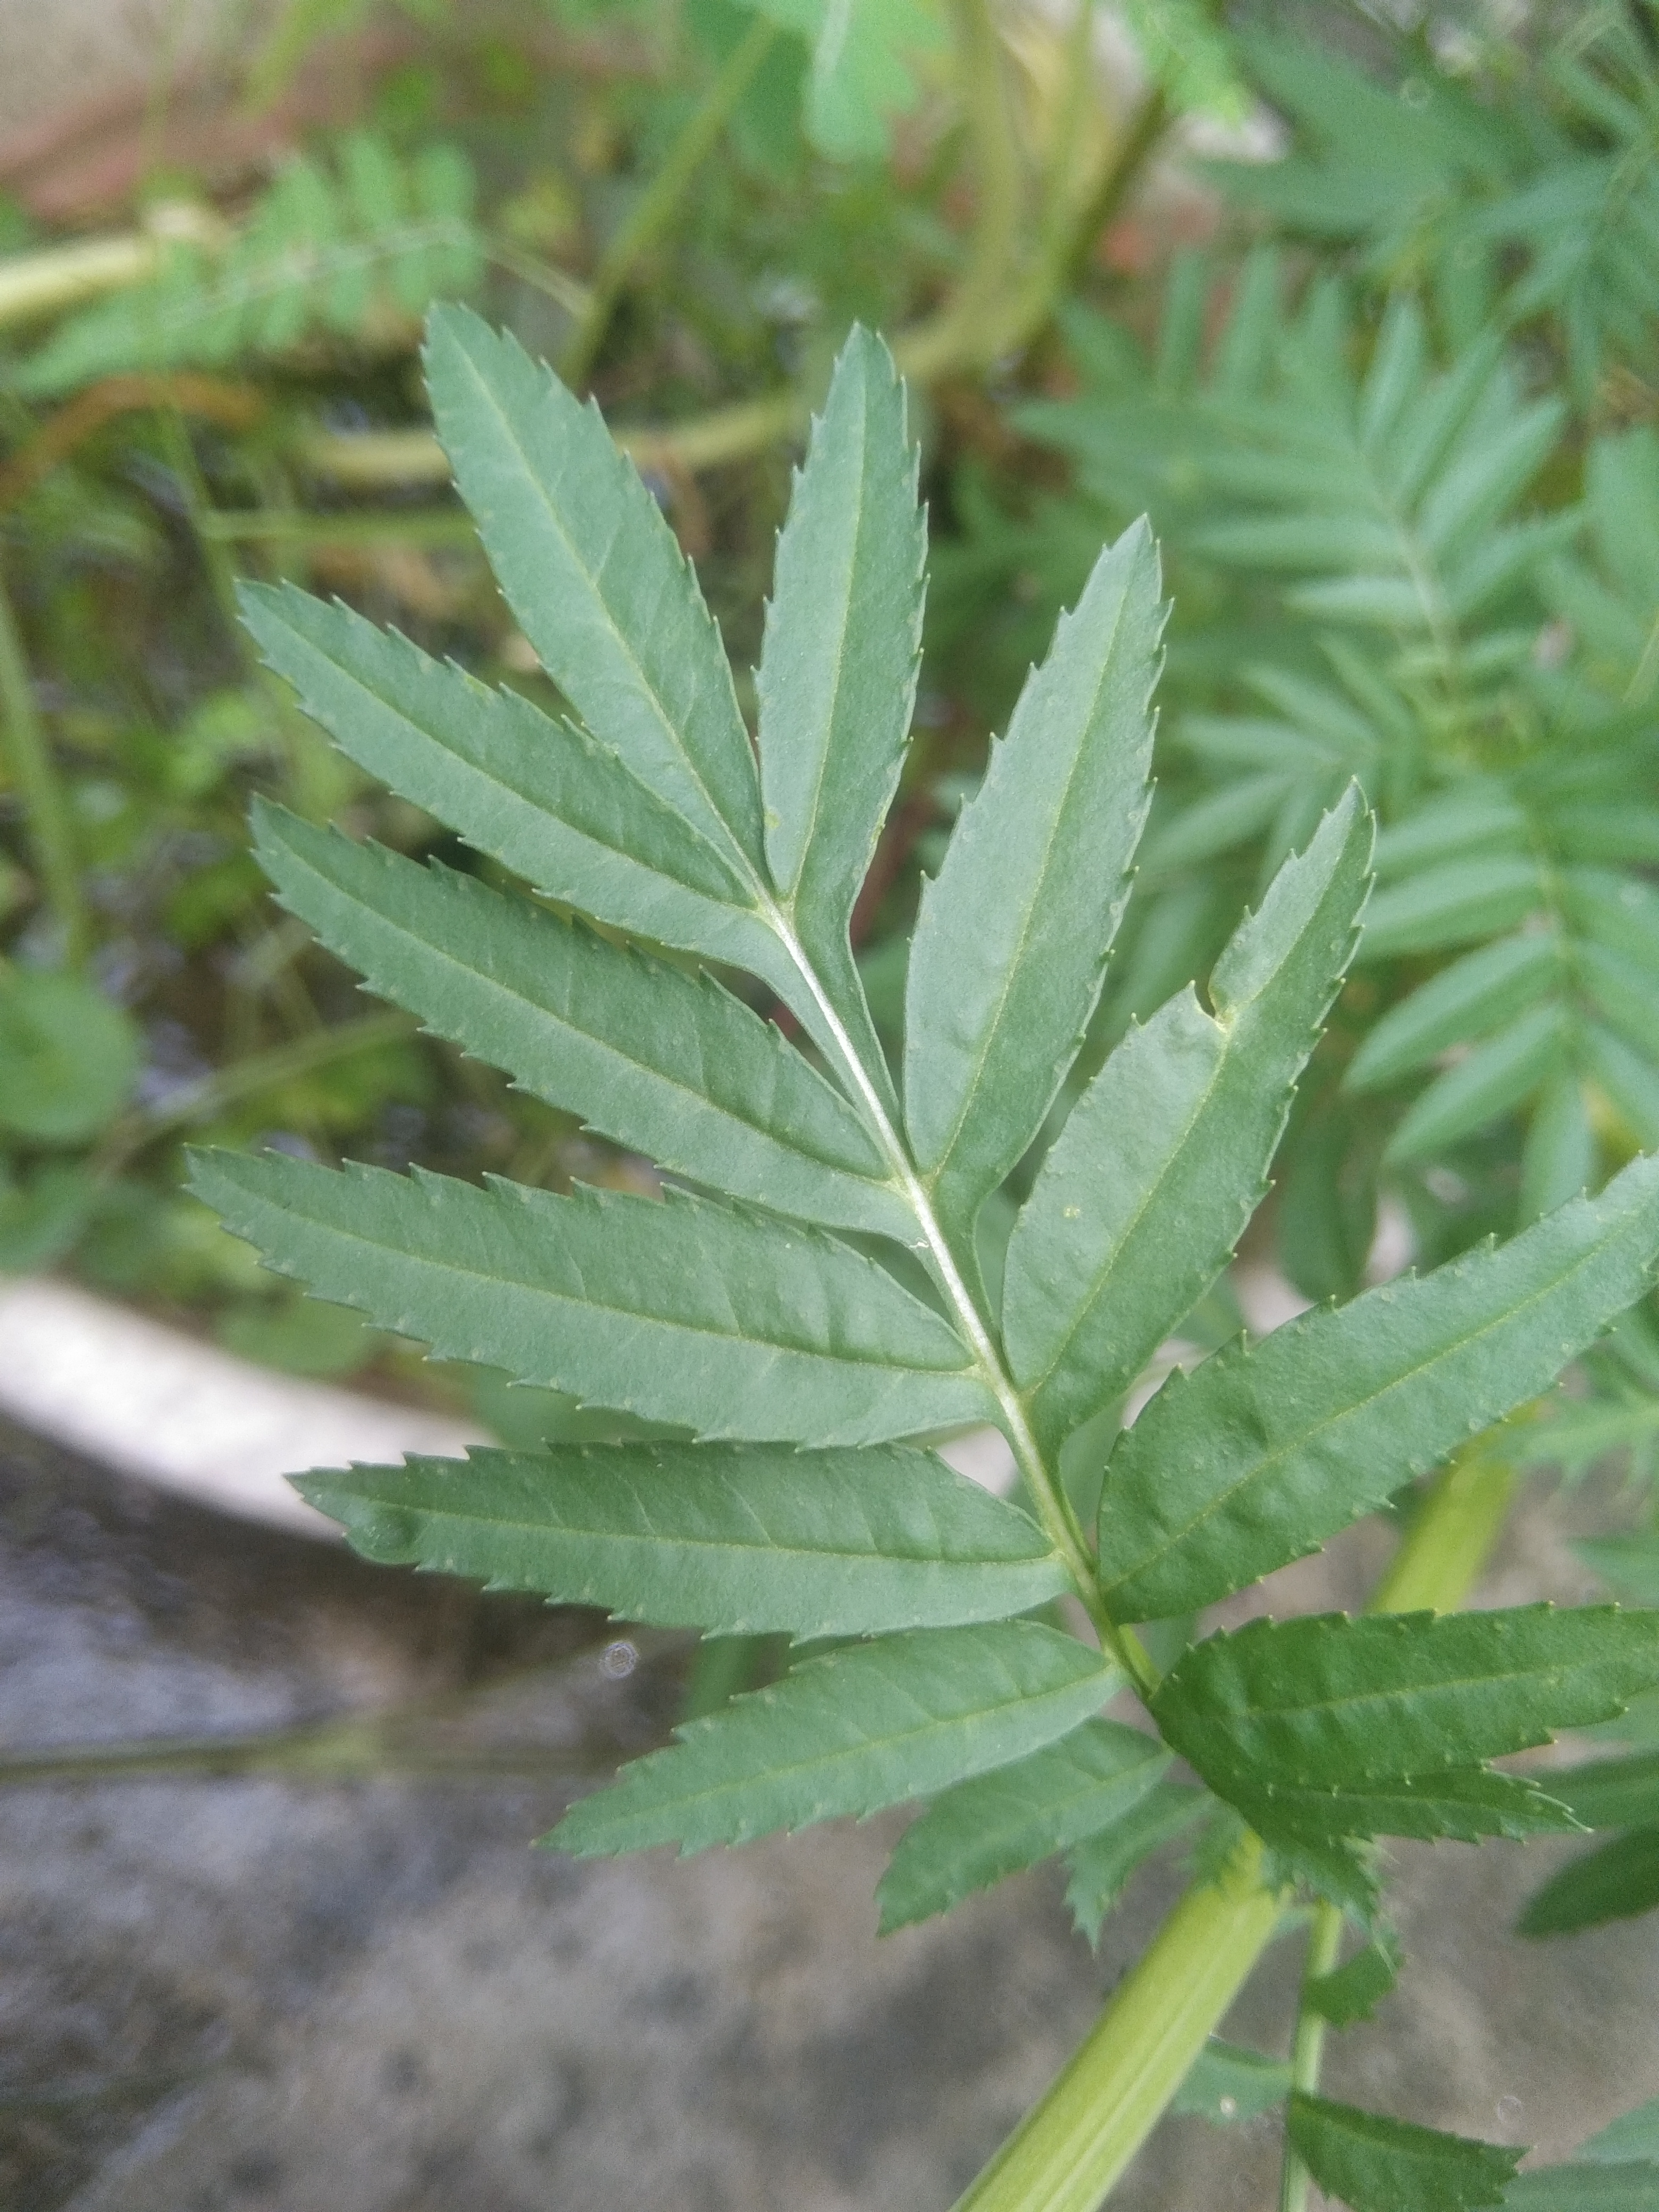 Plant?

marigold
